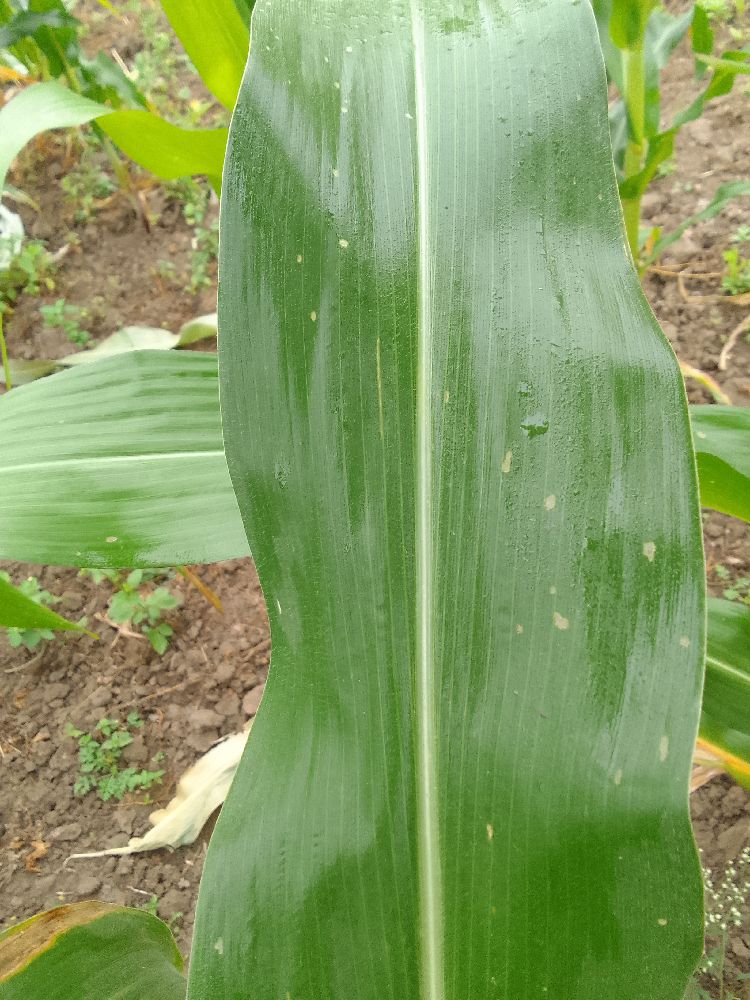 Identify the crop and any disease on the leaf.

maize, healthy
